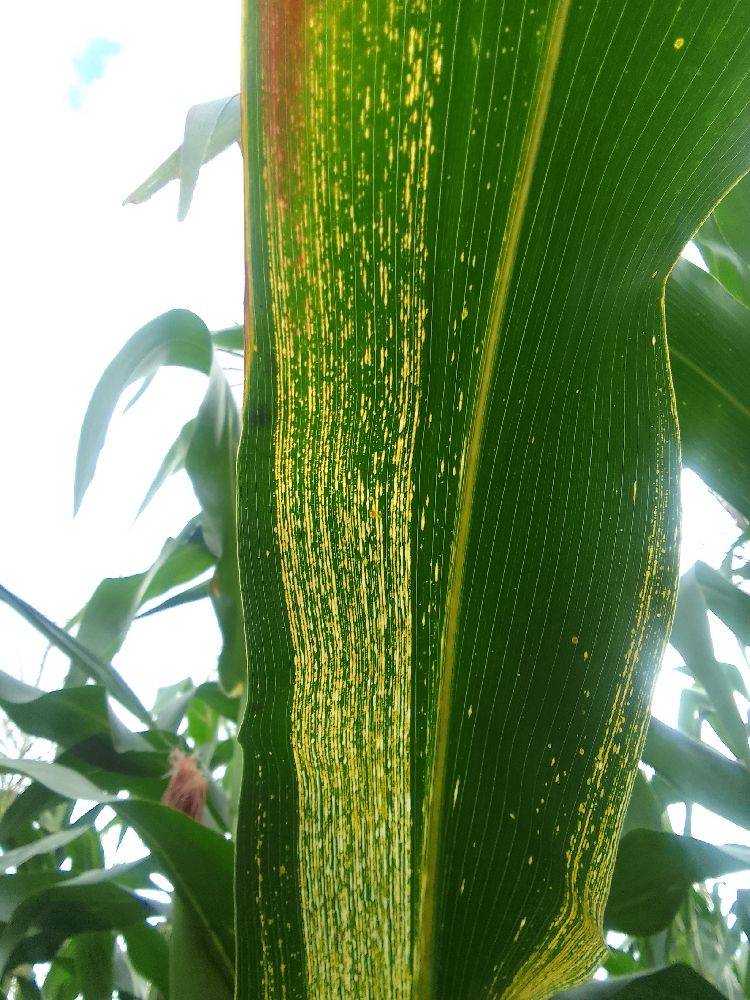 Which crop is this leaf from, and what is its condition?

maize, maize streak virus
